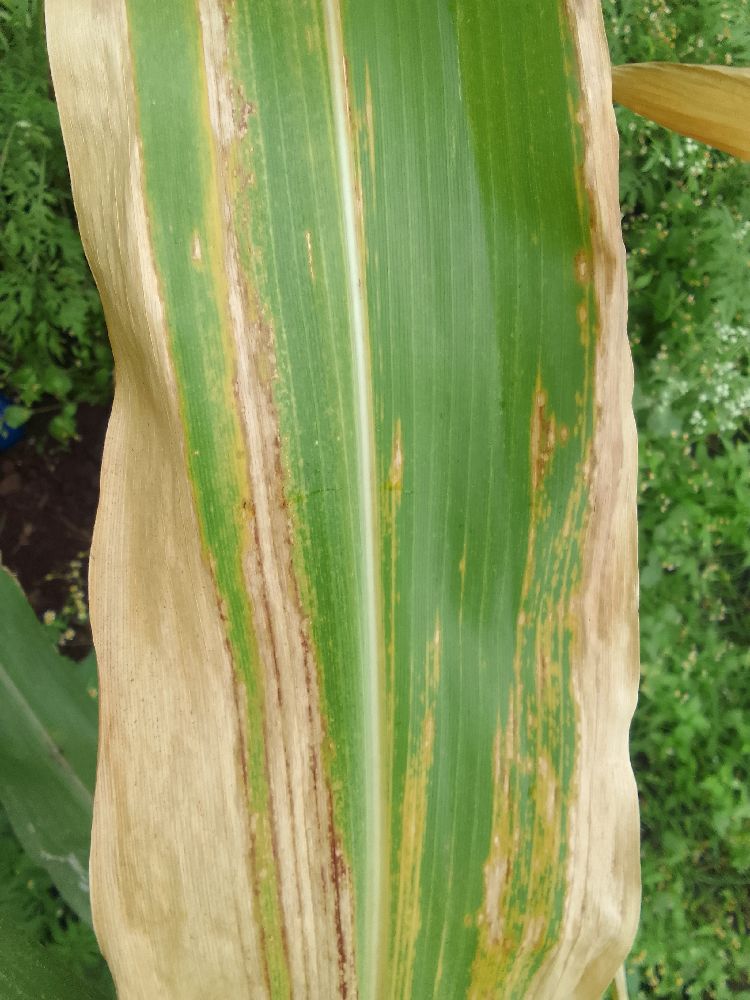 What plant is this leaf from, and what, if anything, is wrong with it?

maize, maize lethal necrosis
